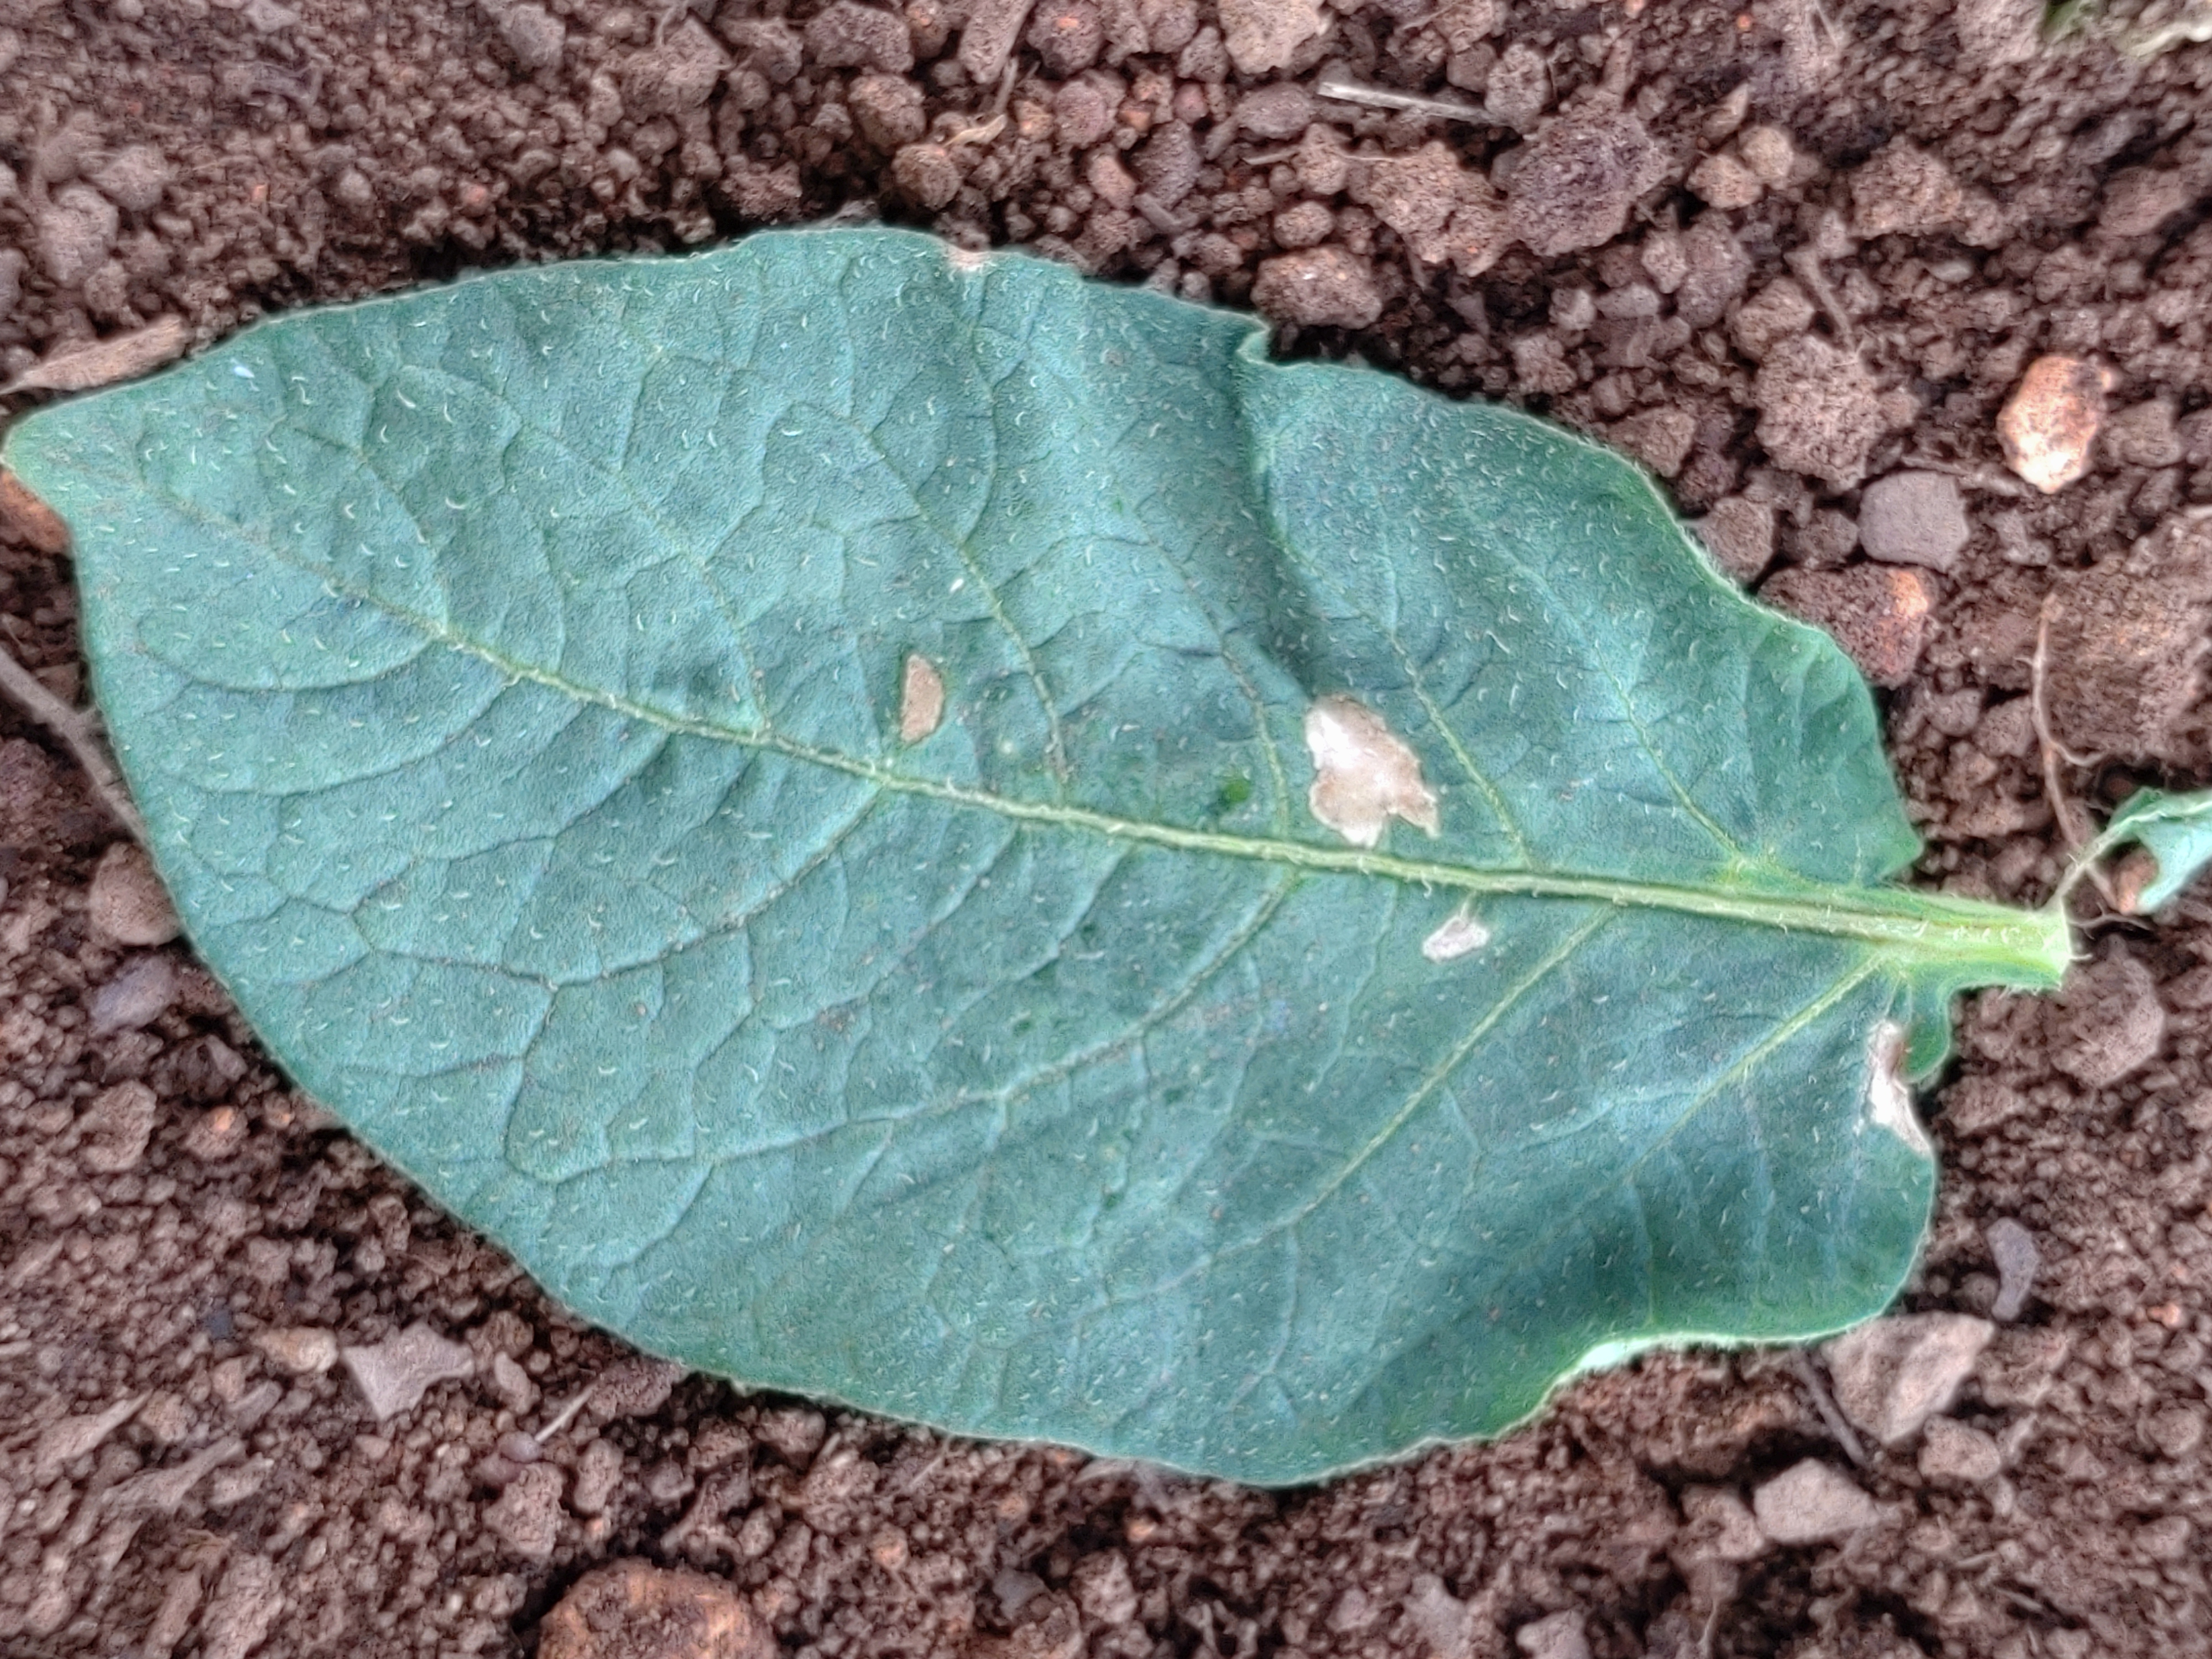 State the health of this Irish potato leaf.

early blight
